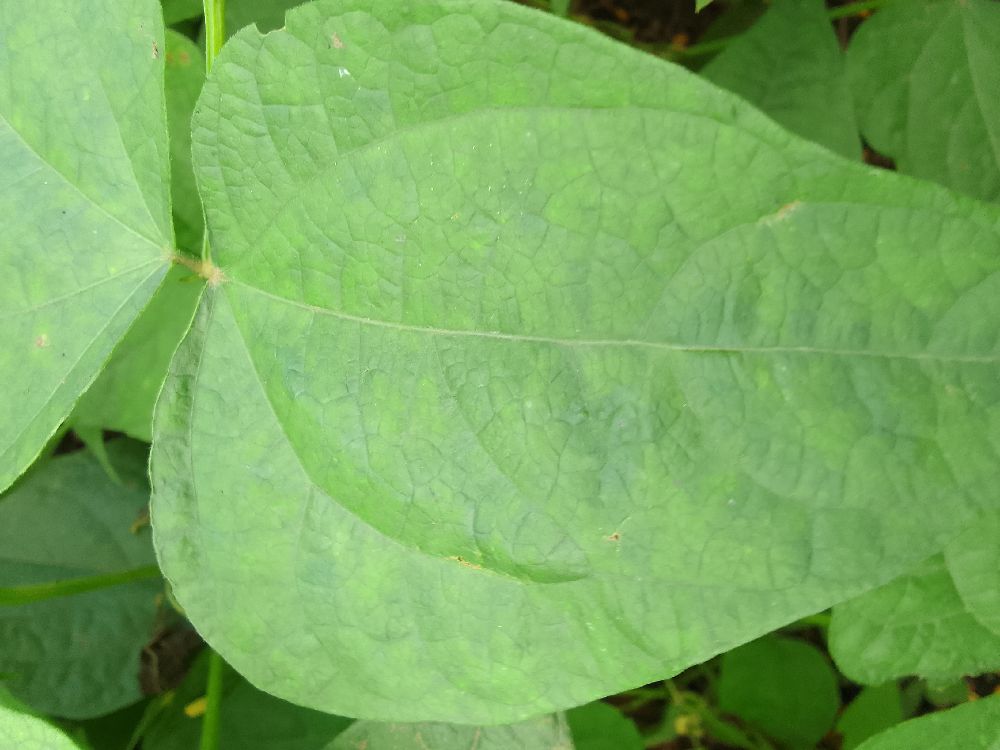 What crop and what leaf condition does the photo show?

common bean, healthy
